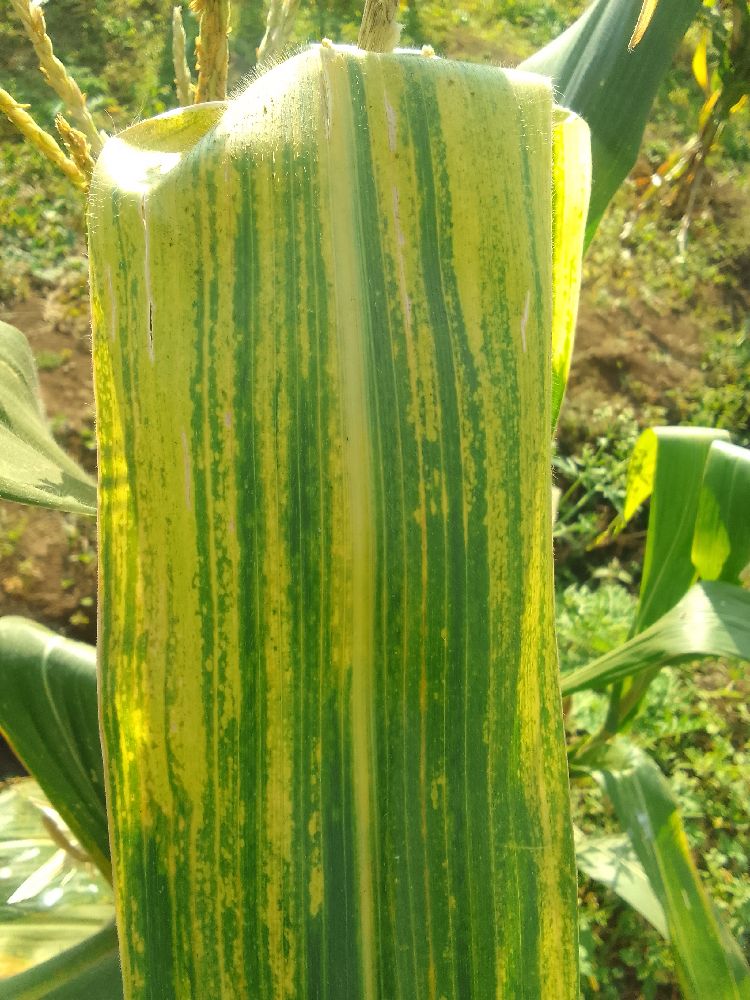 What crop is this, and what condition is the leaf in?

maize, maize lethal necrosis
